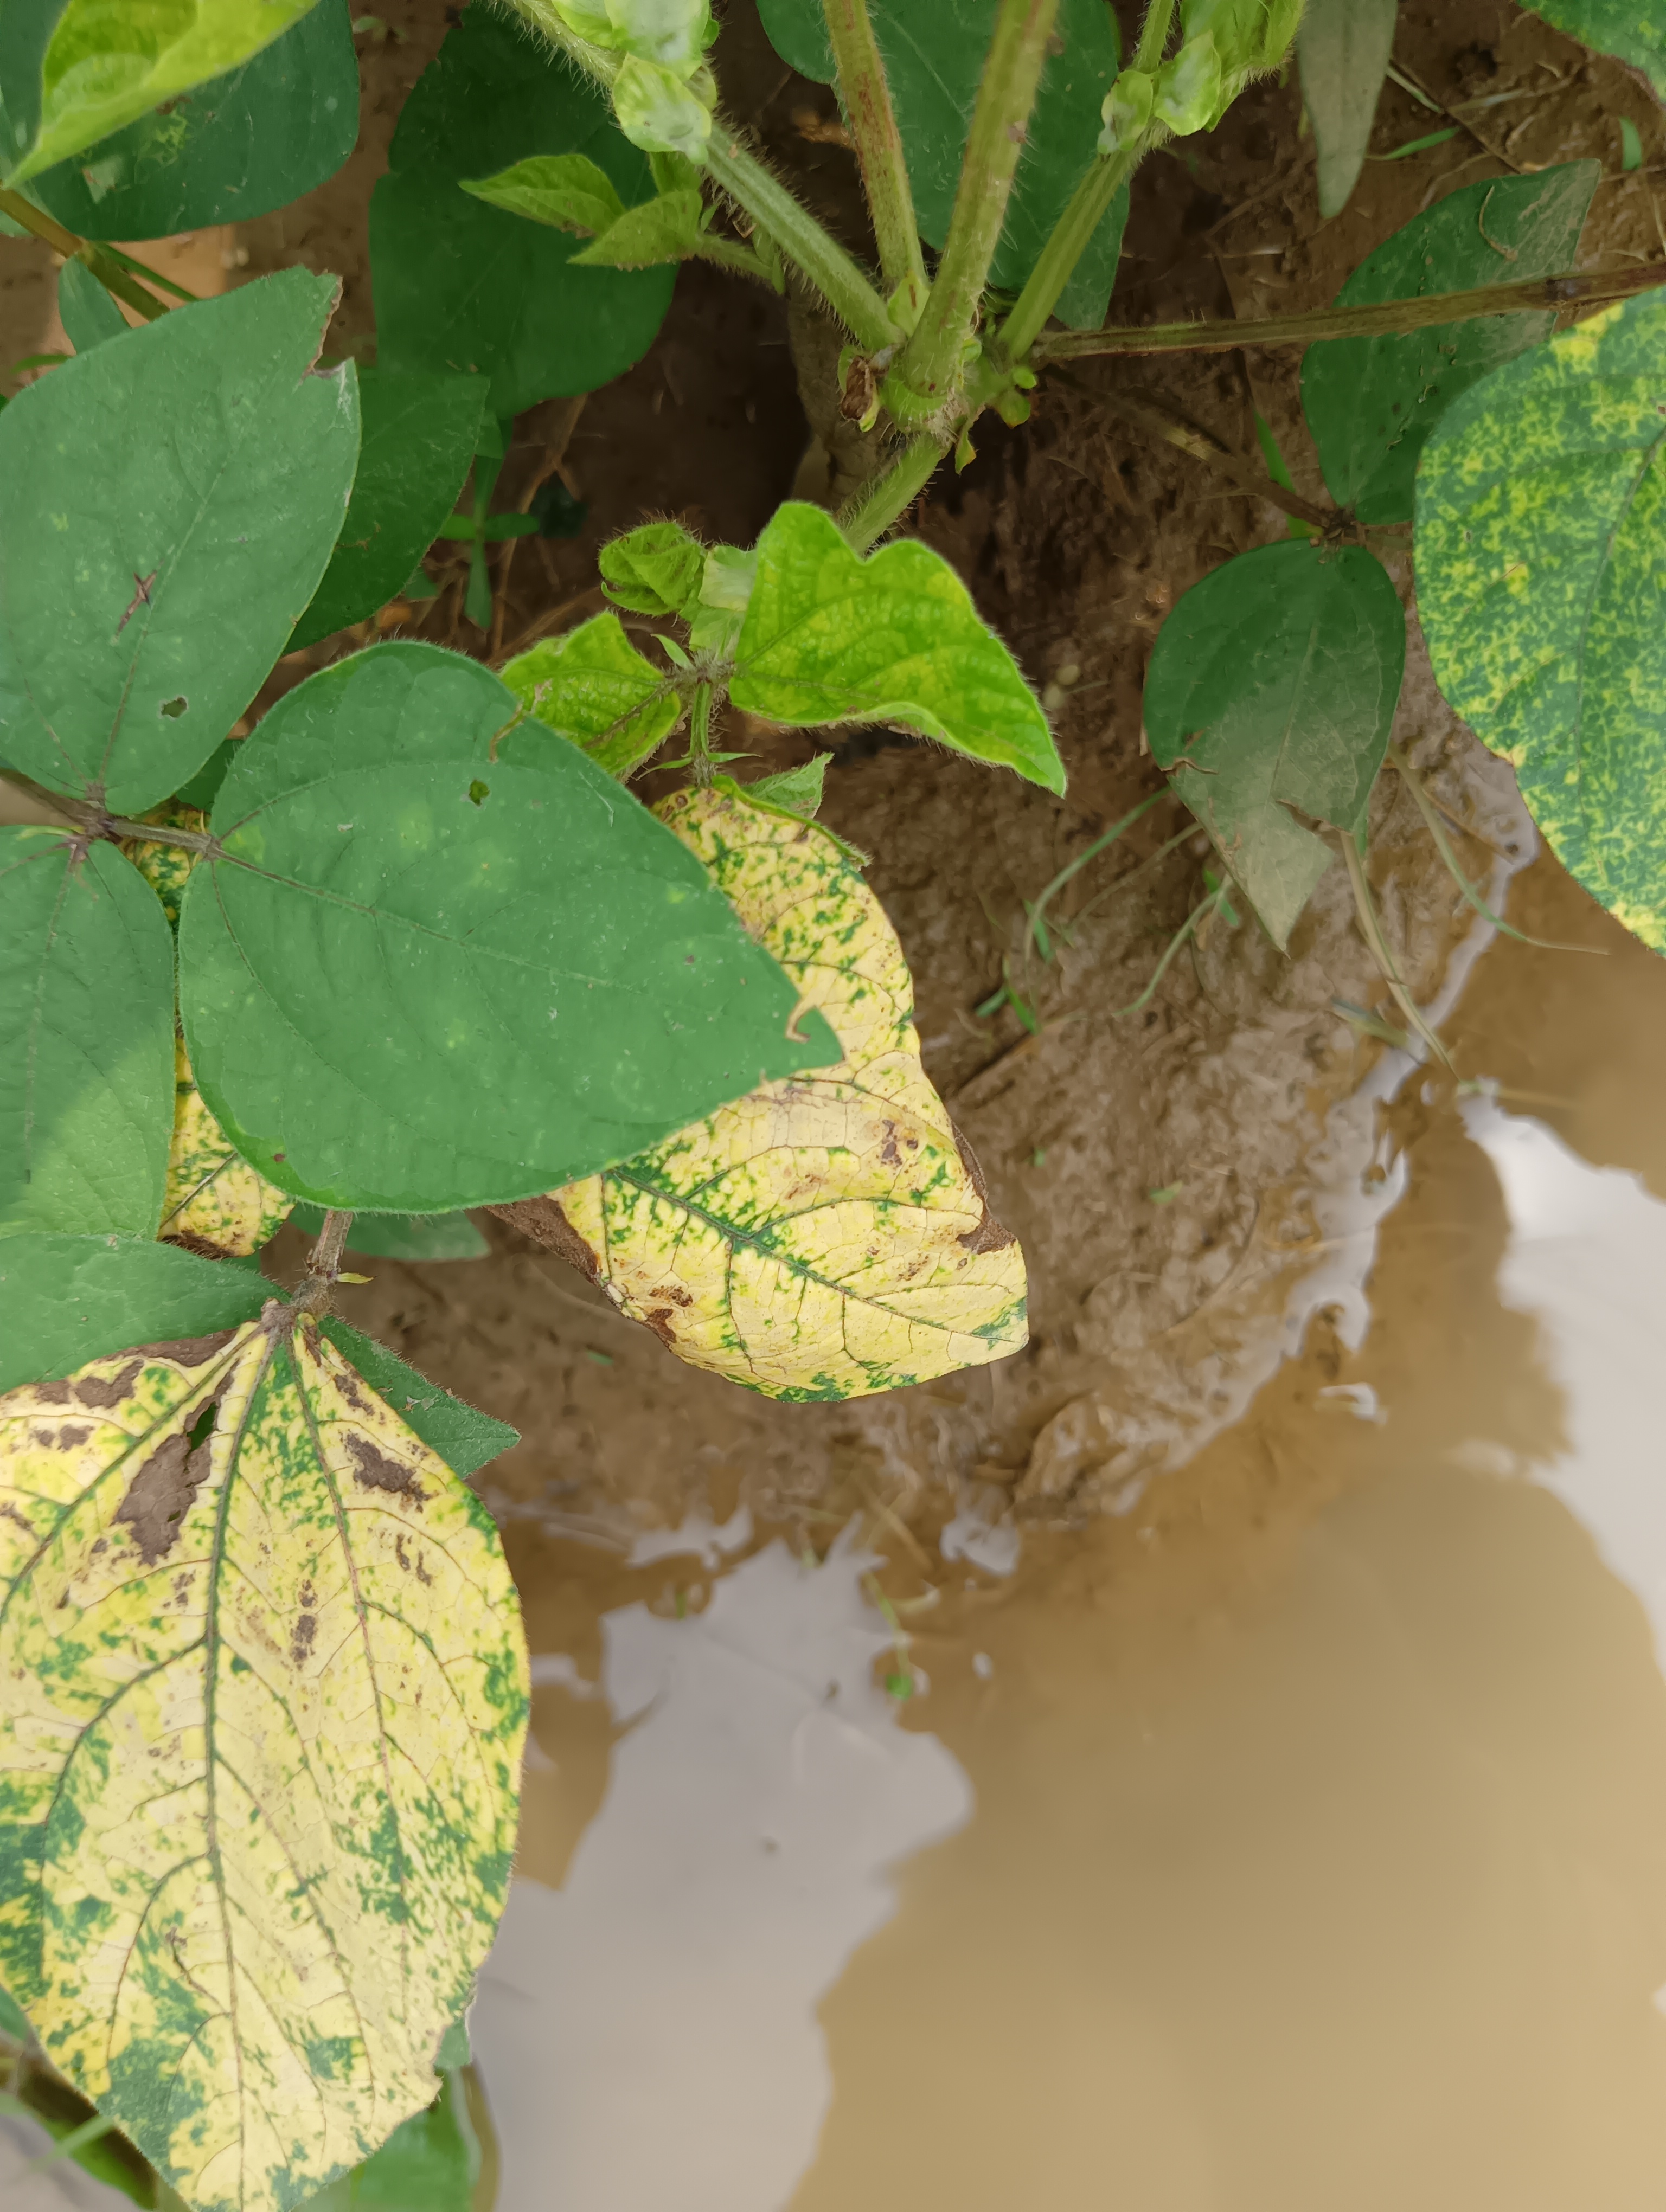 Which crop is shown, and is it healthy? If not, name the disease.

mungbean, yellow mosaic
